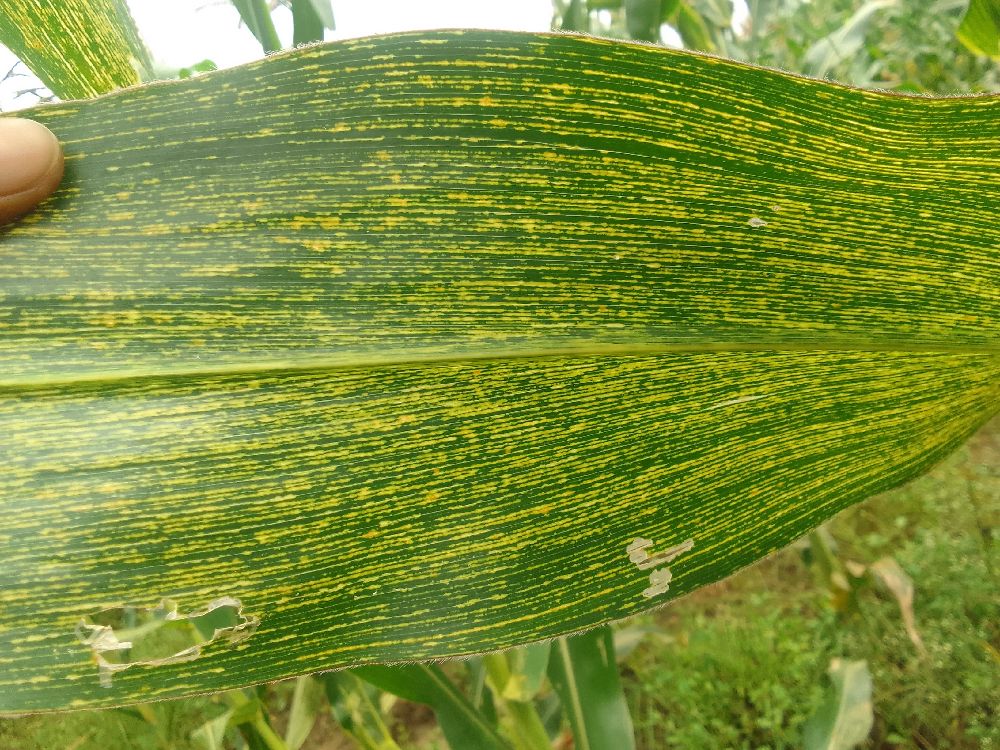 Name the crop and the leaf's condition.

maize, maize streak virus
